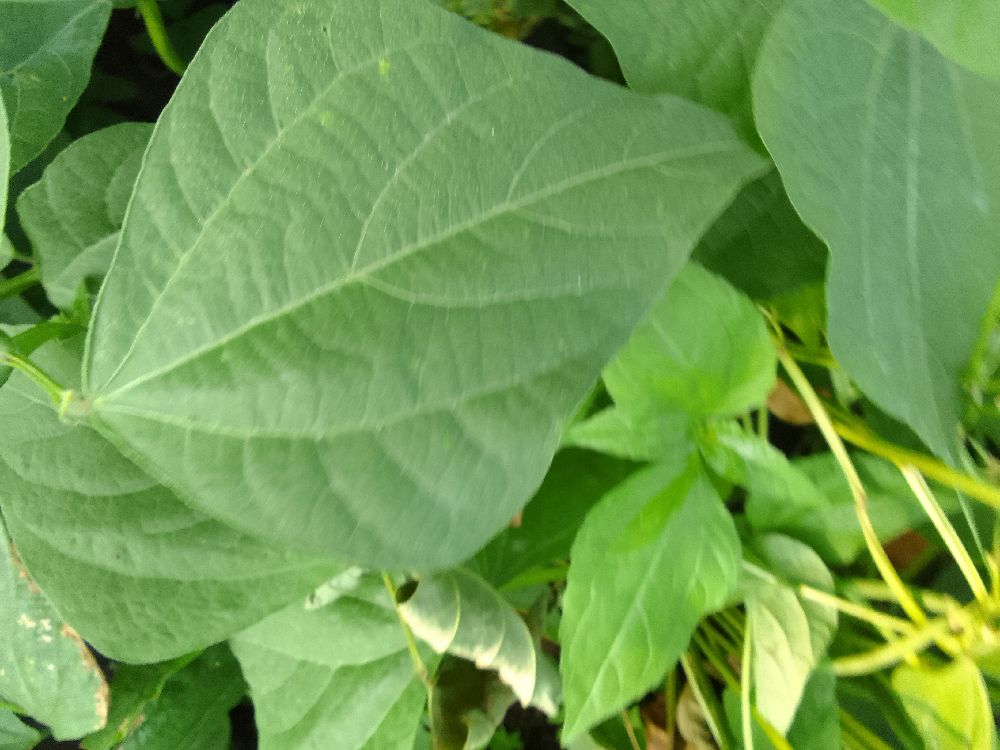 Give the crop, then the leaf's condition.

common bean, healthy
